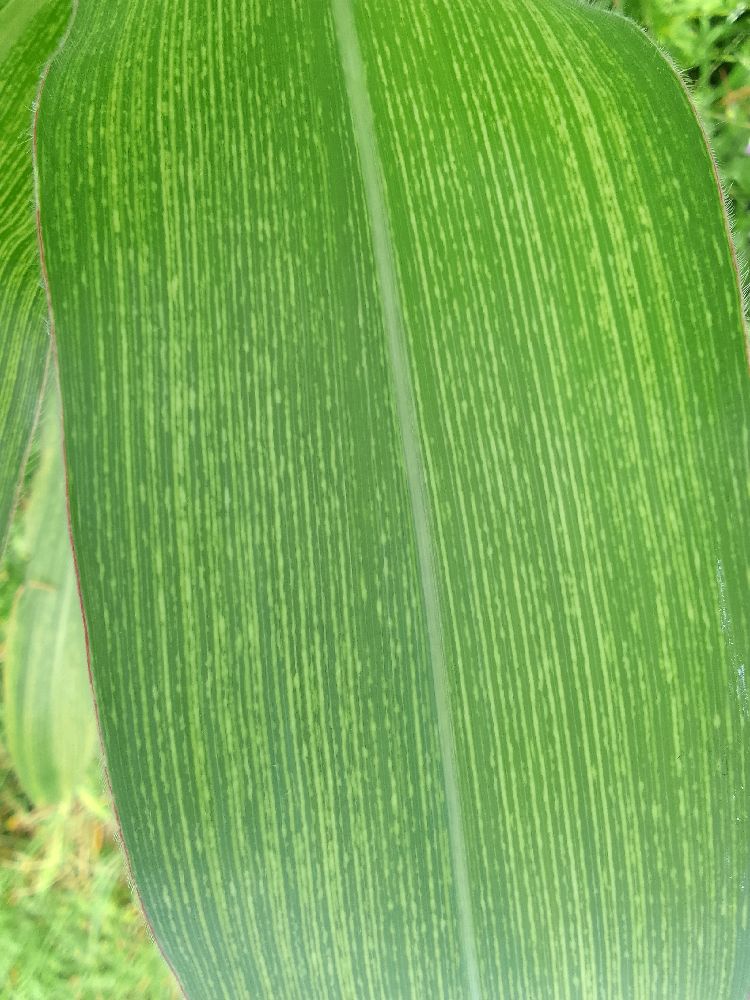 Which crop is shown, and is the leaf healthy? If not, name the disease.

maize, maize streak virus
